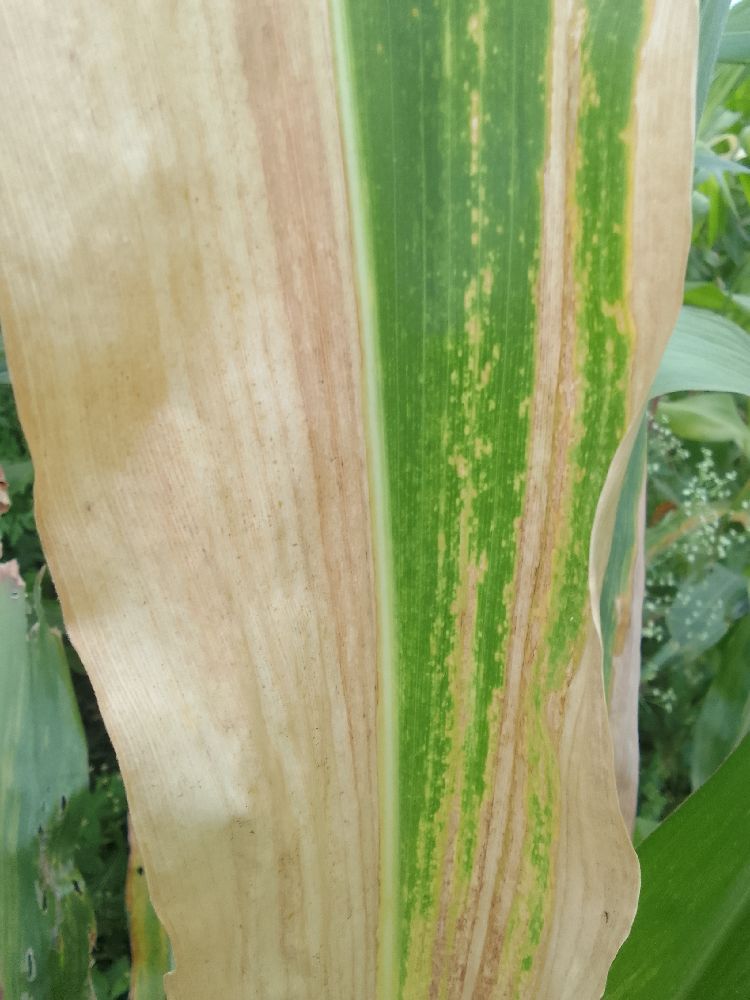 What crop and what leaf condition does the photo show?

maize, maize lethal necrosis
